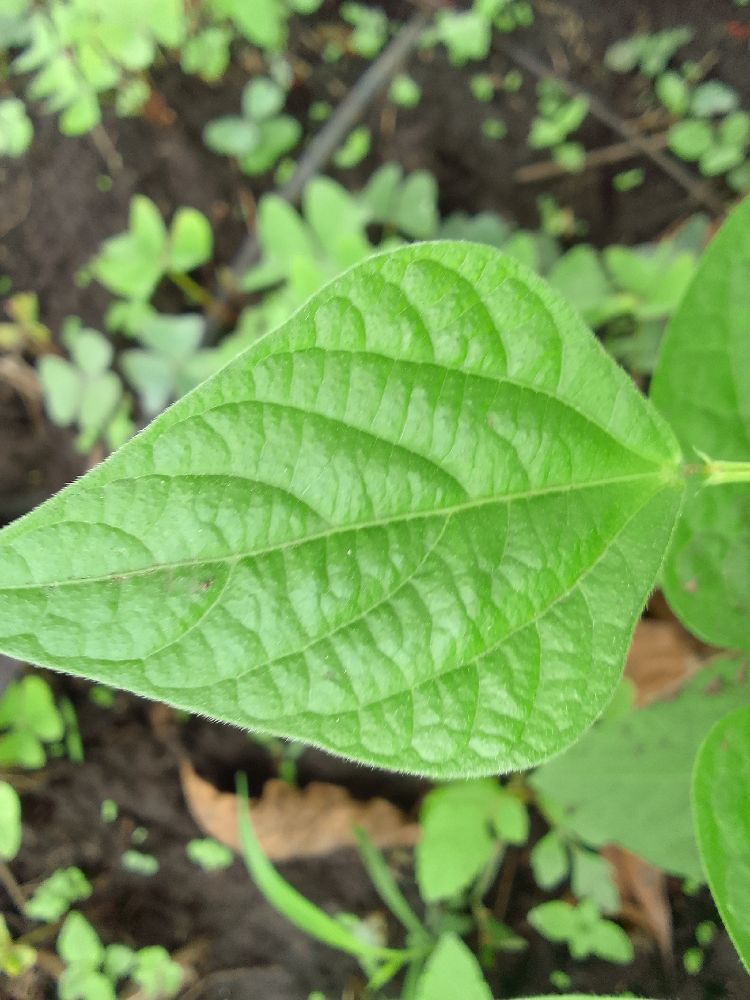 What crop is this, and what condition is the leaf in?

common bean, healthy
